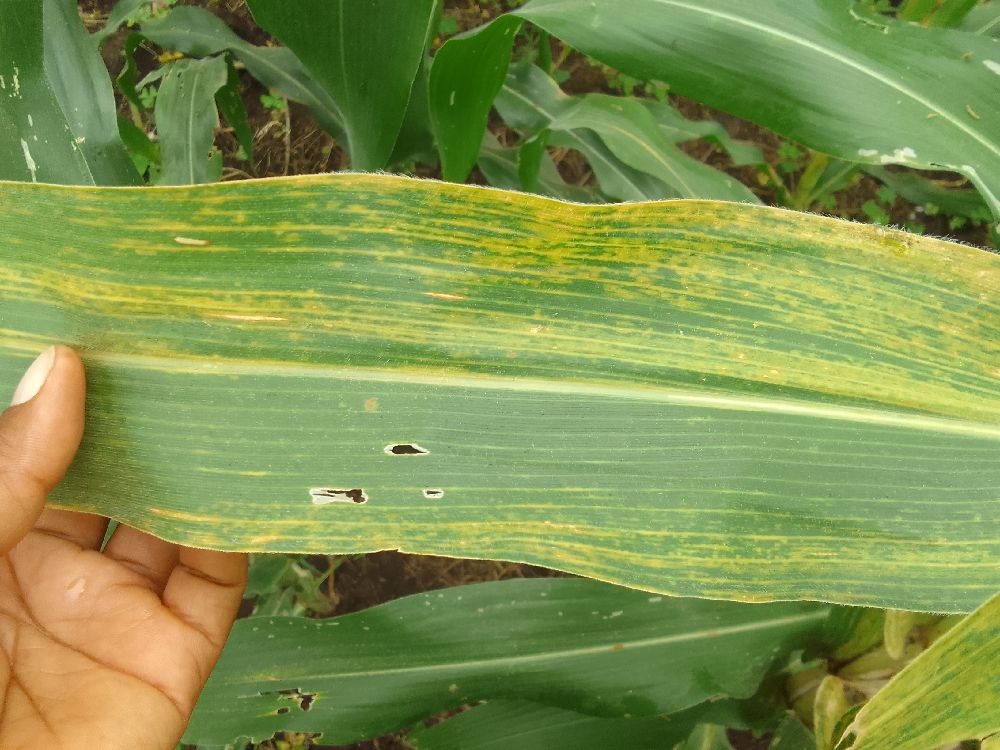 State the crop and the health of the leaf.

maize, maize lethal necrosis
